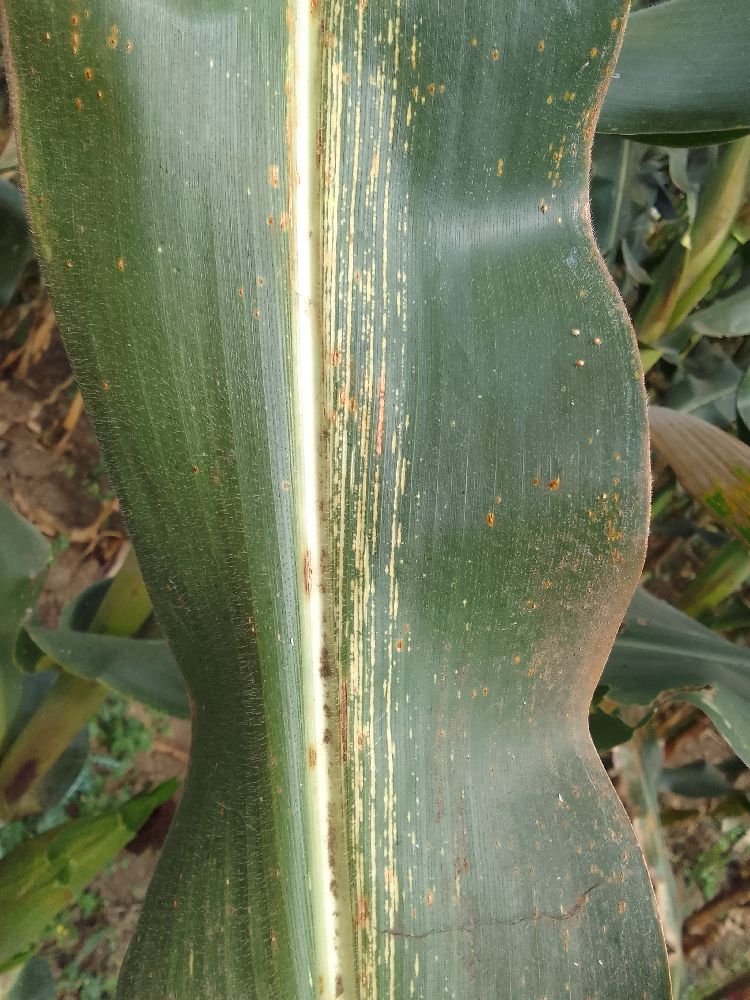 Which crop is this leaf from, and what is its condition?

maize, maize streak virus
